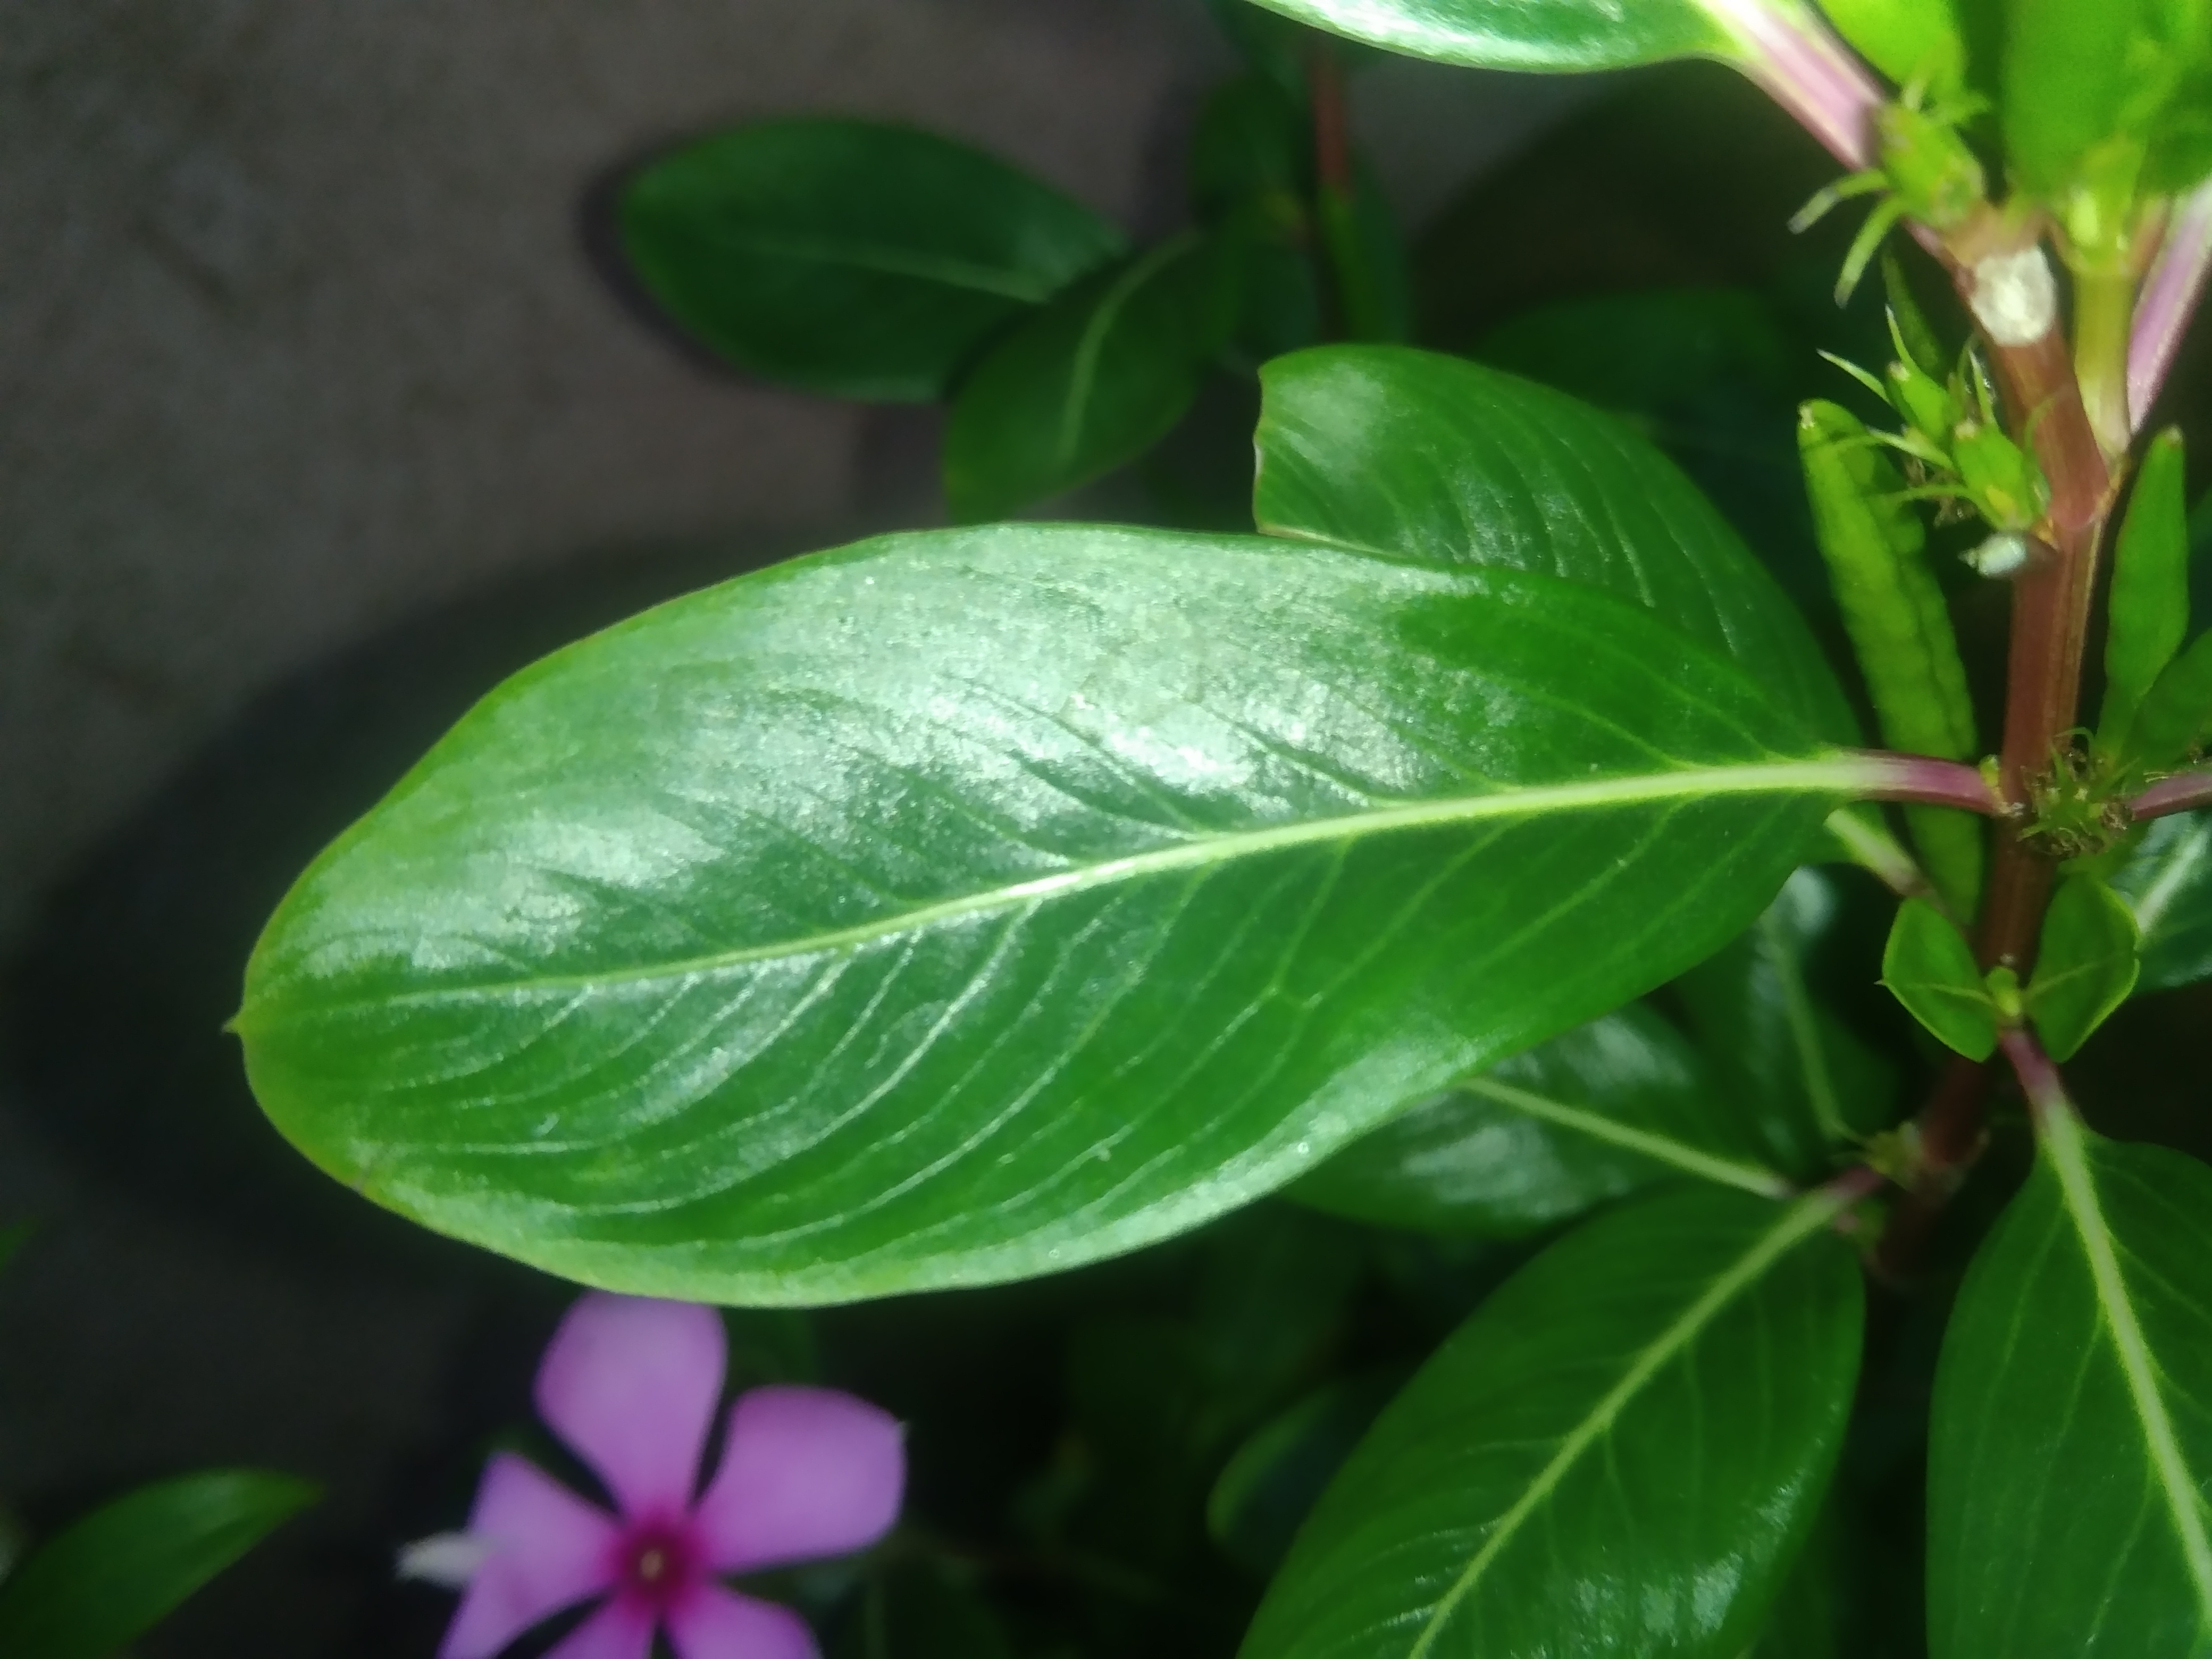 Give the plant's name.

rose periwinkle
